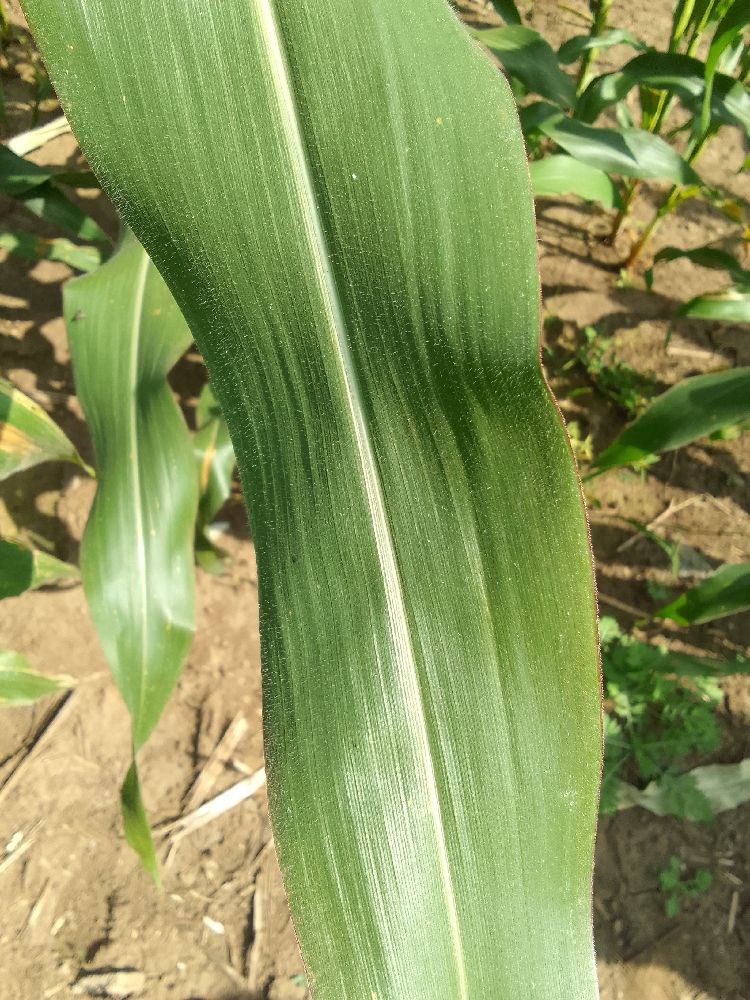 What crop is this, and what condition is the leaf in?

maize, healthy
